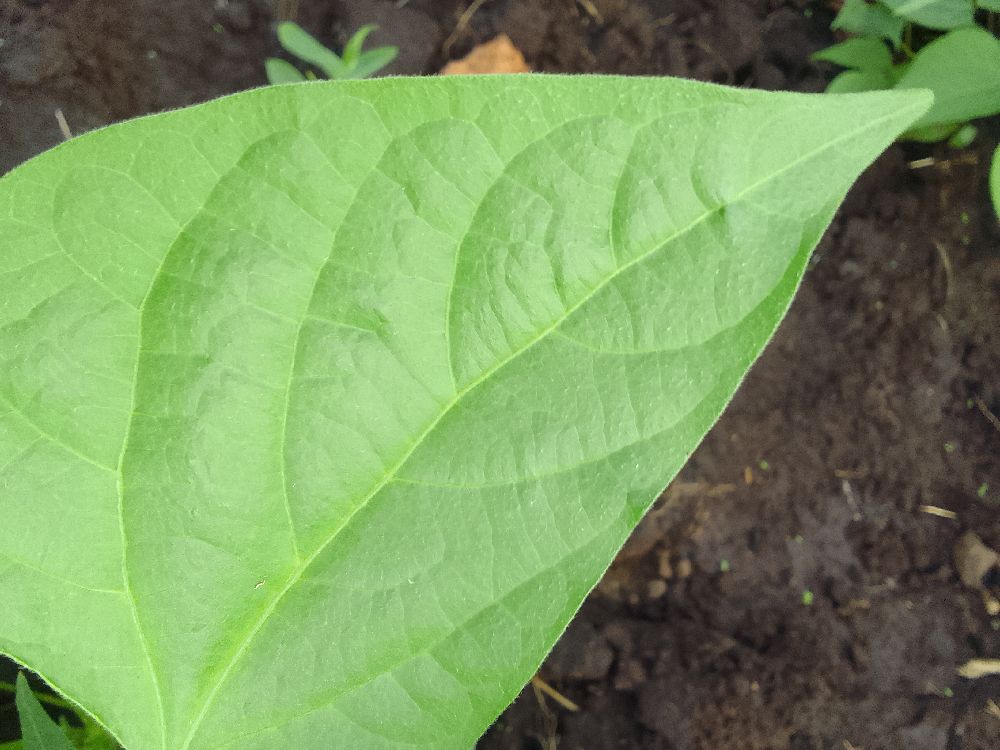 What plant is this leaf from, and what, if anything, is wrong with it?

common bean, healthy
